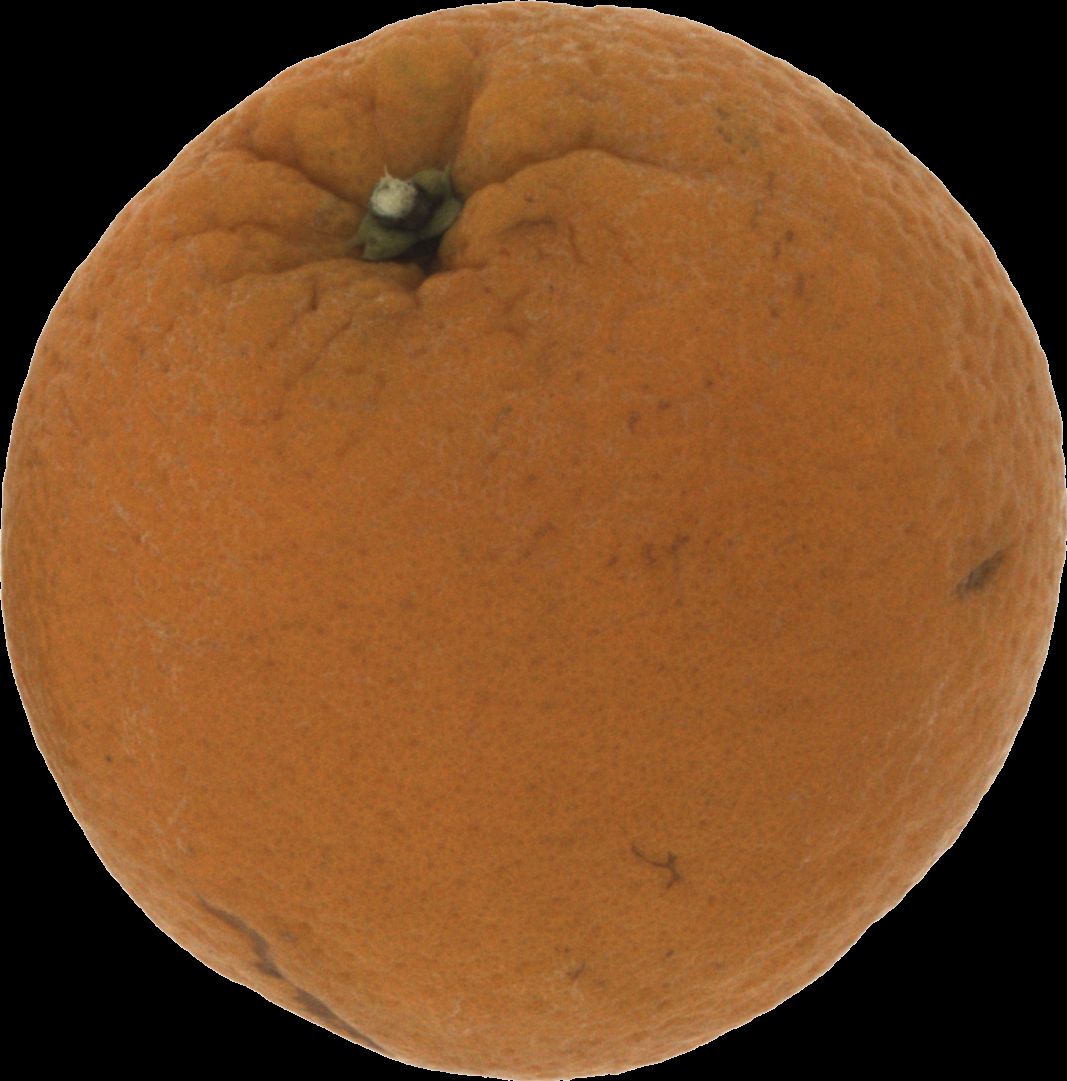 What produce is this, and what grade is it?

orange, bad
